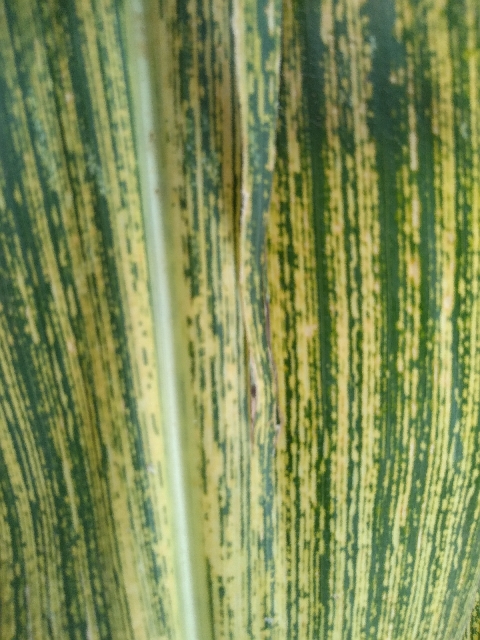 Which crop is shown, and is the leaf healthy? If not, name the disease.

maize, maize streak virus
